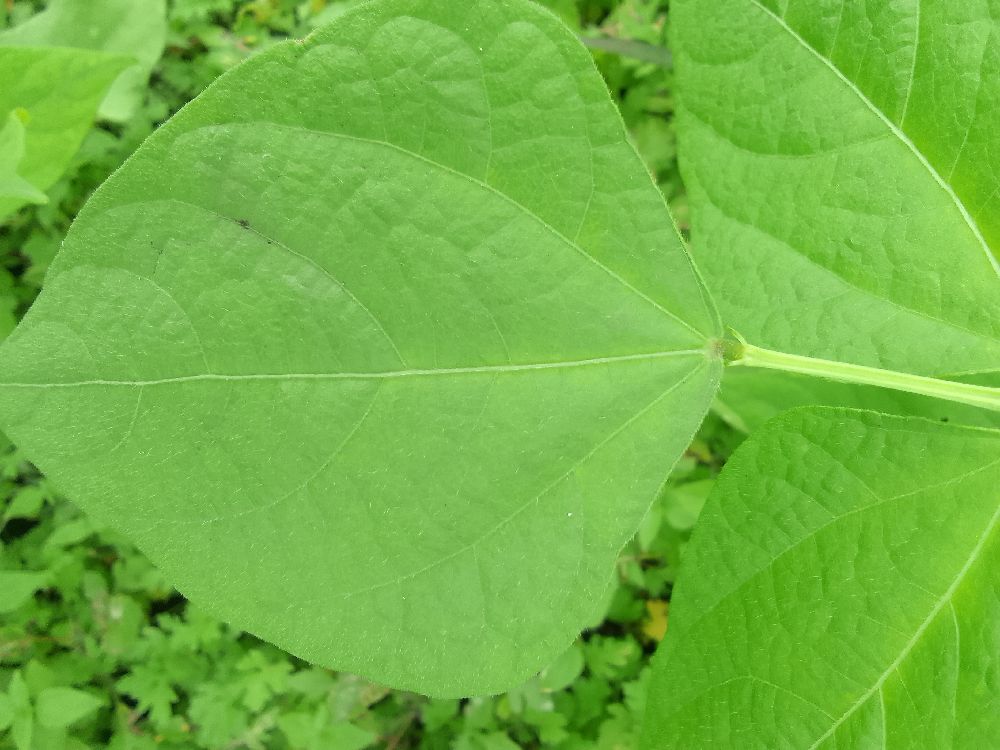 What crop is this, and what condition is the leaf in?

common bean, healthy
